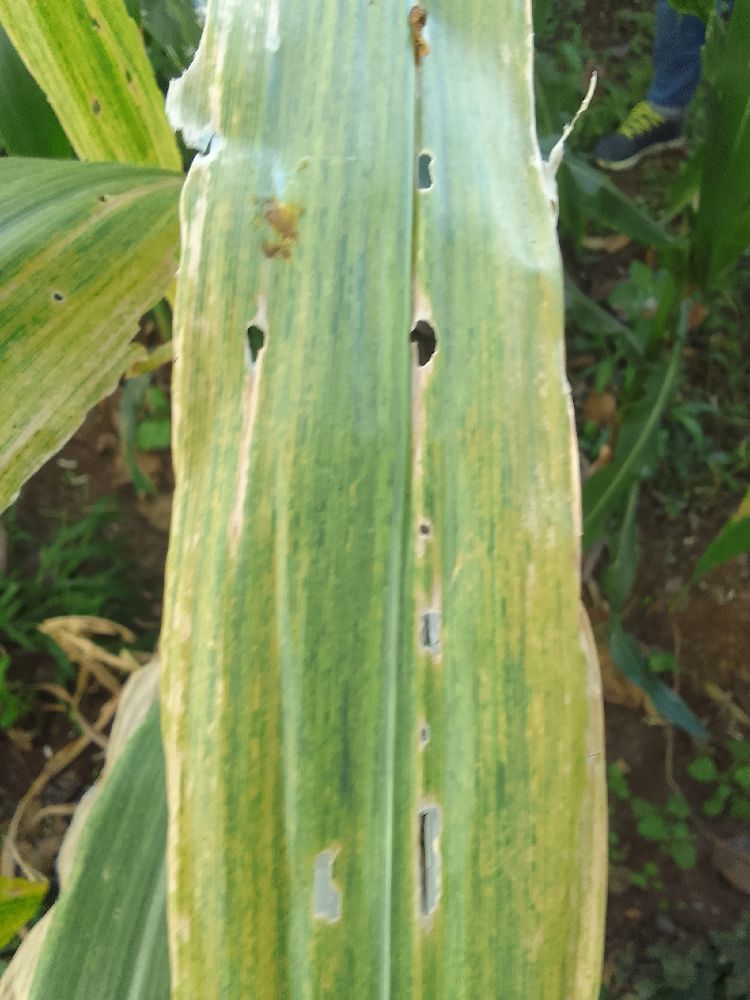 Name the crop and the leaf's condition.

maize, maize lethal necrosis
